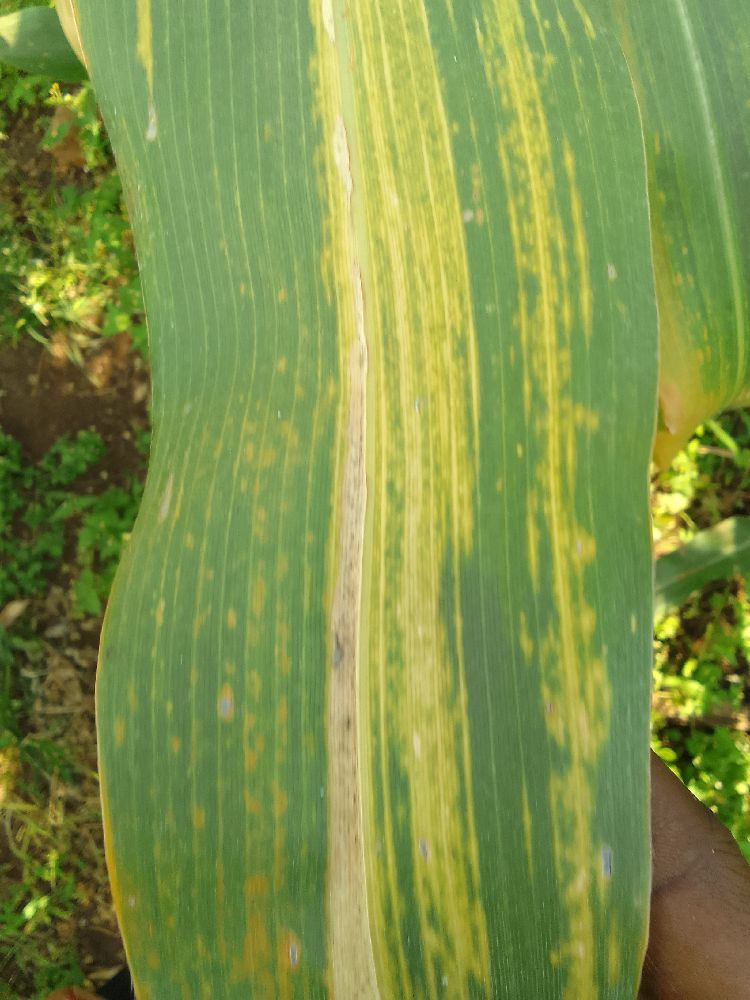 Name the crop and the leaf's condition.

maize, maize lethal necrosis
